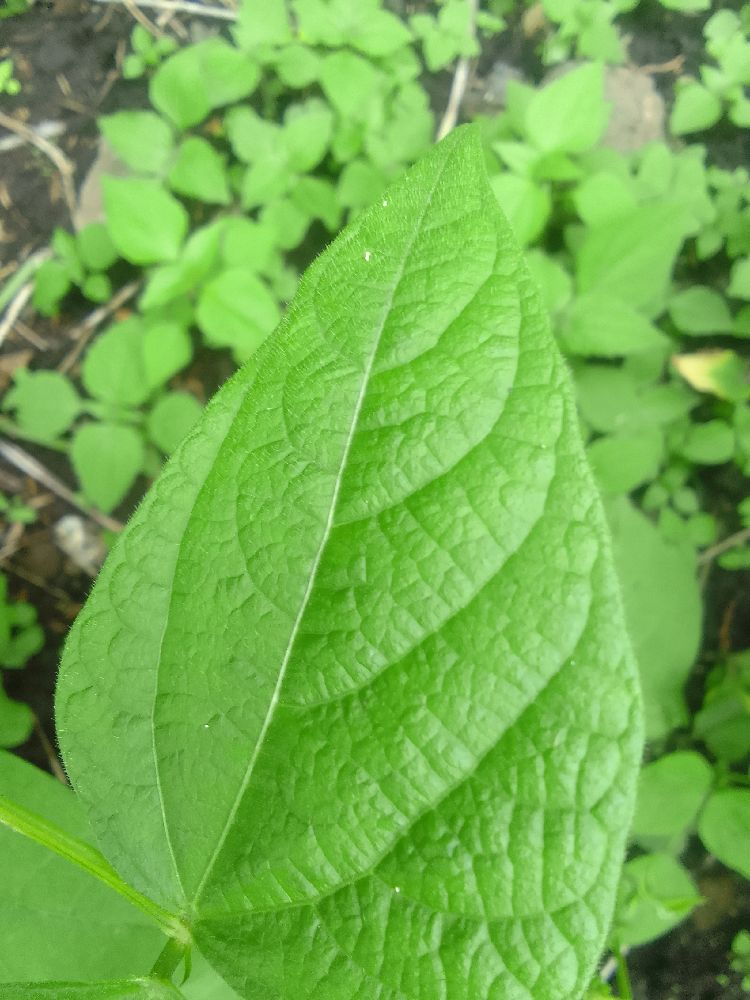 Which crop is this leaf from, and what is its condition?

common bean, healthy
